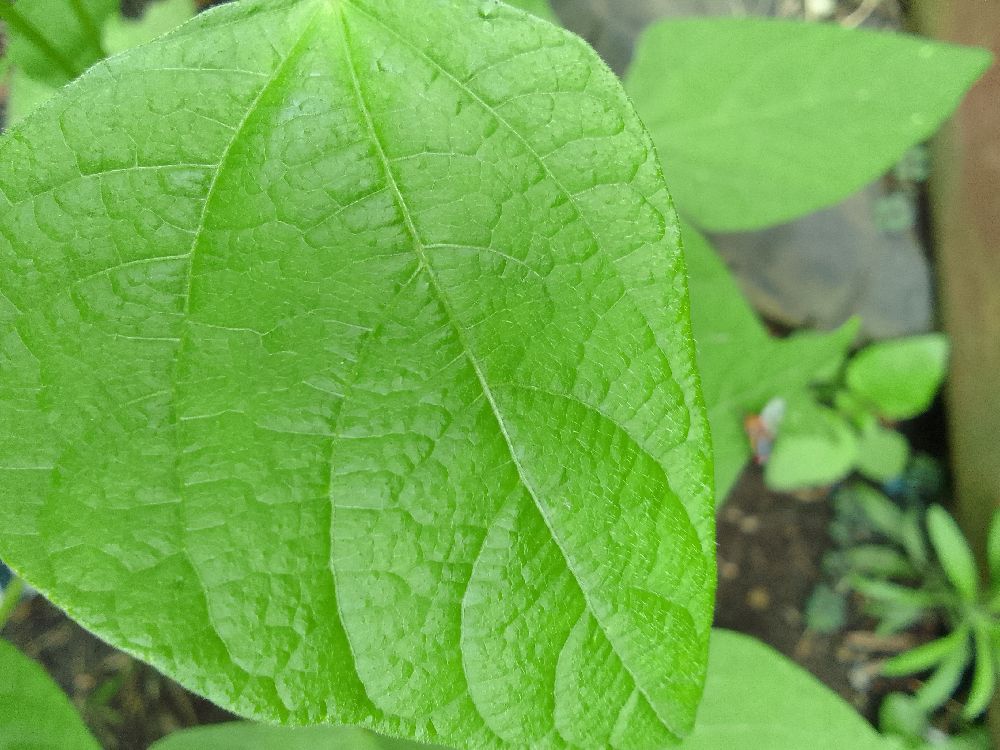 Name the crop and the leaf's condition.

common bean, healthy
